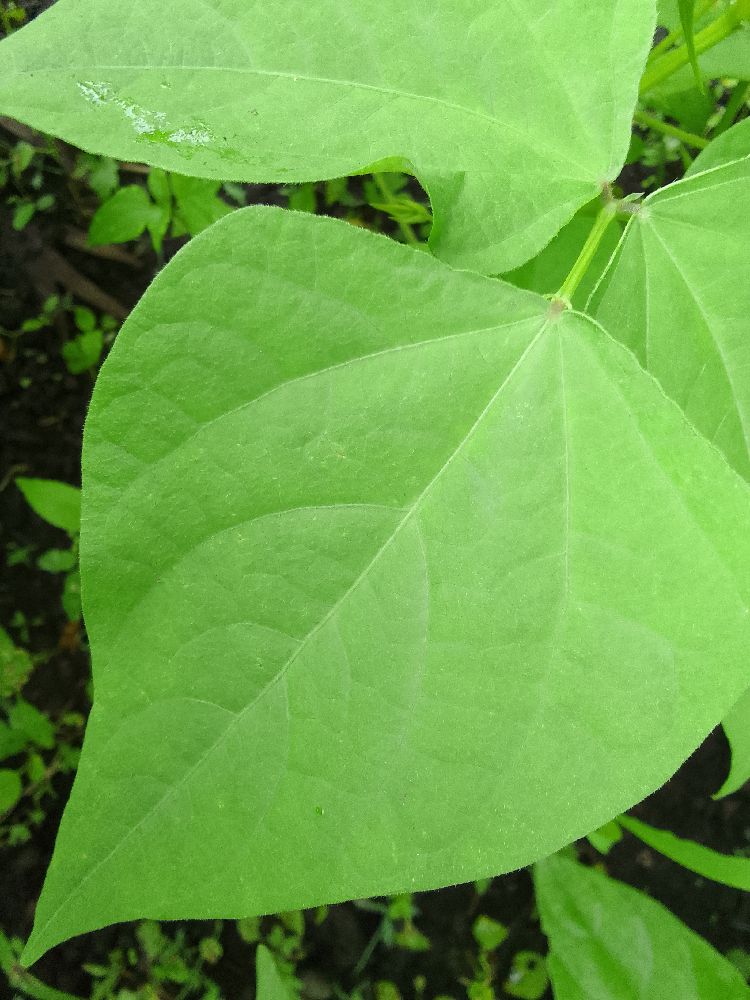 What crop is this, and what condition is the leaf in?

common bean, healthy
